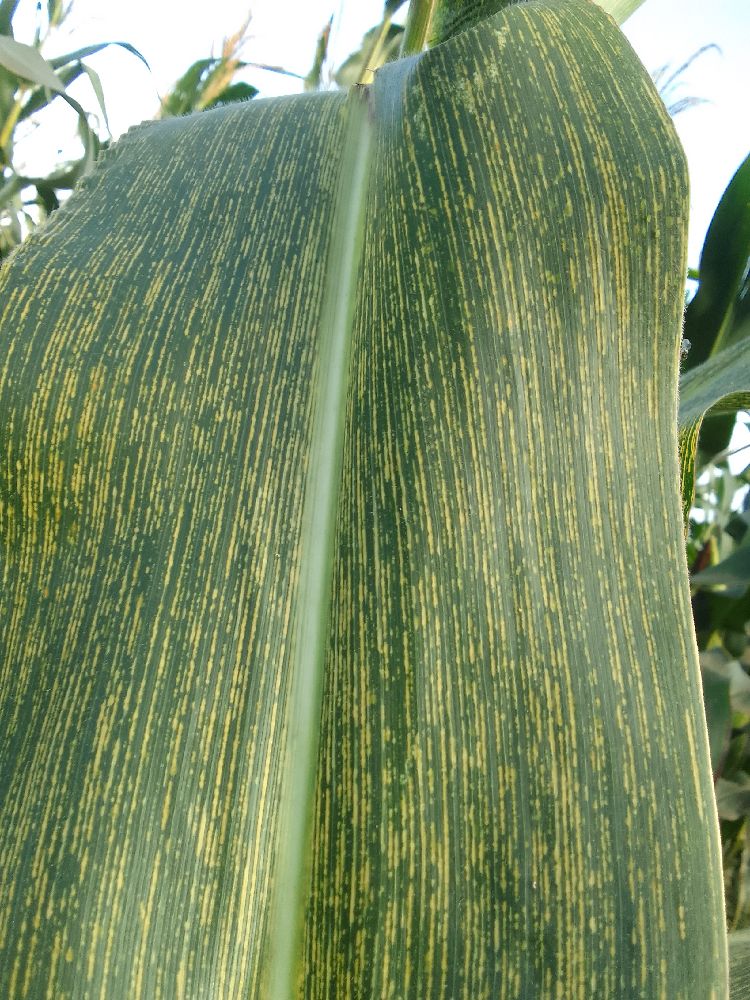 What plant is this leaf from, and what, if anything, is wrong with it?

maize, maize streak virus
